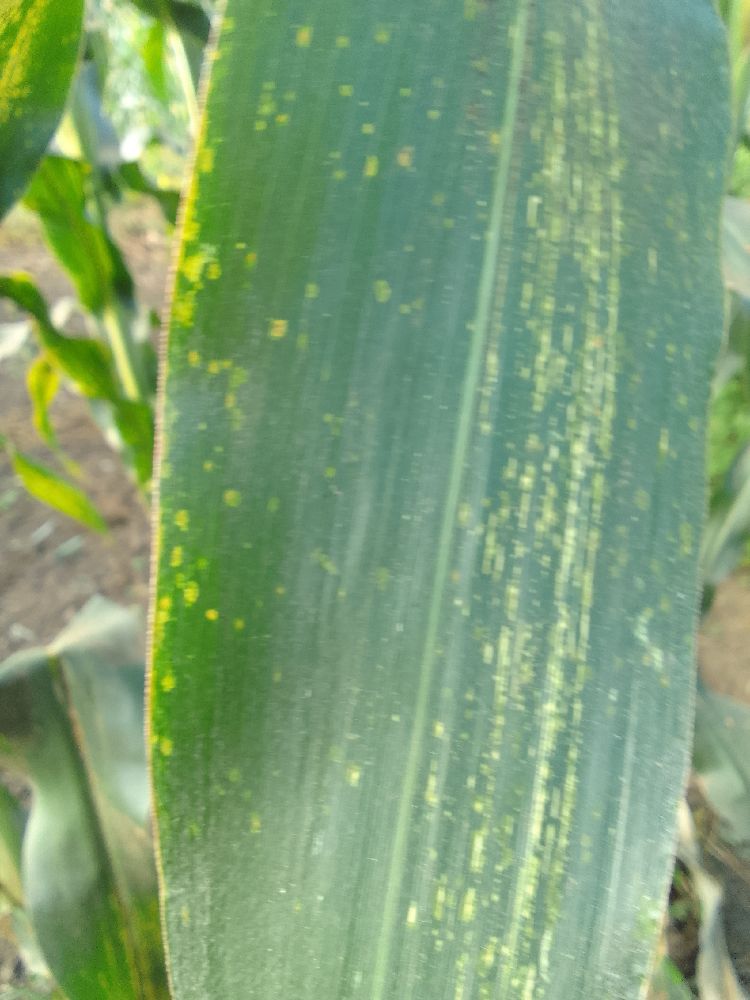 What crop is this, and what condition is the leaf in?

maize, maize streak virus
